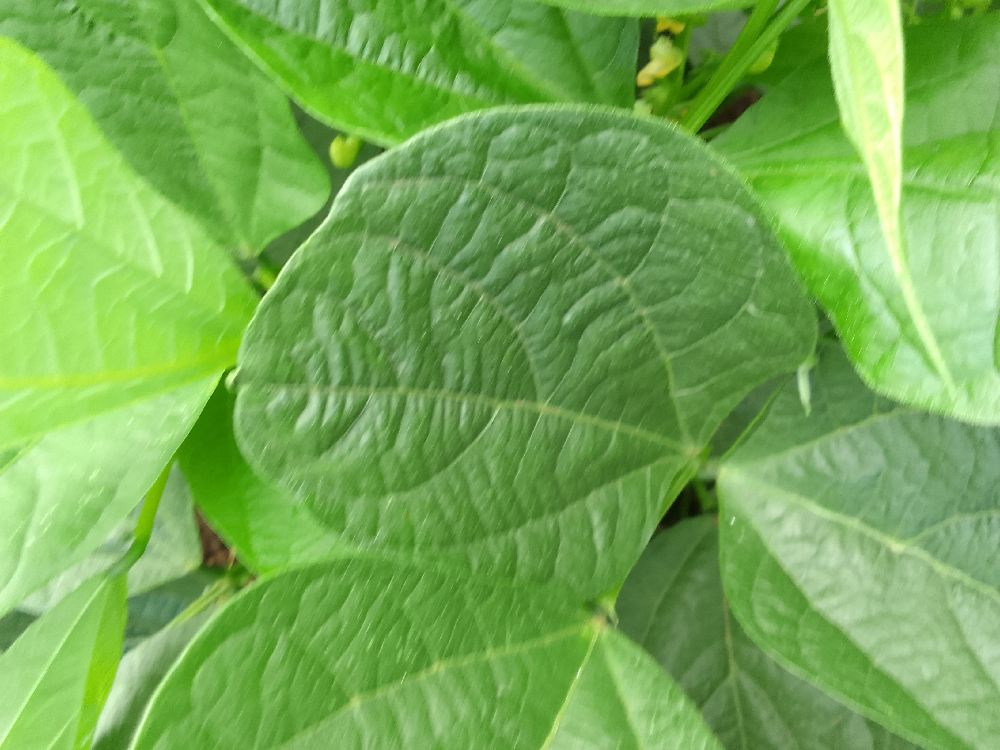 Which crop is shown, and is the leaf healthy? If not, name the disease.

common bean, healthy
